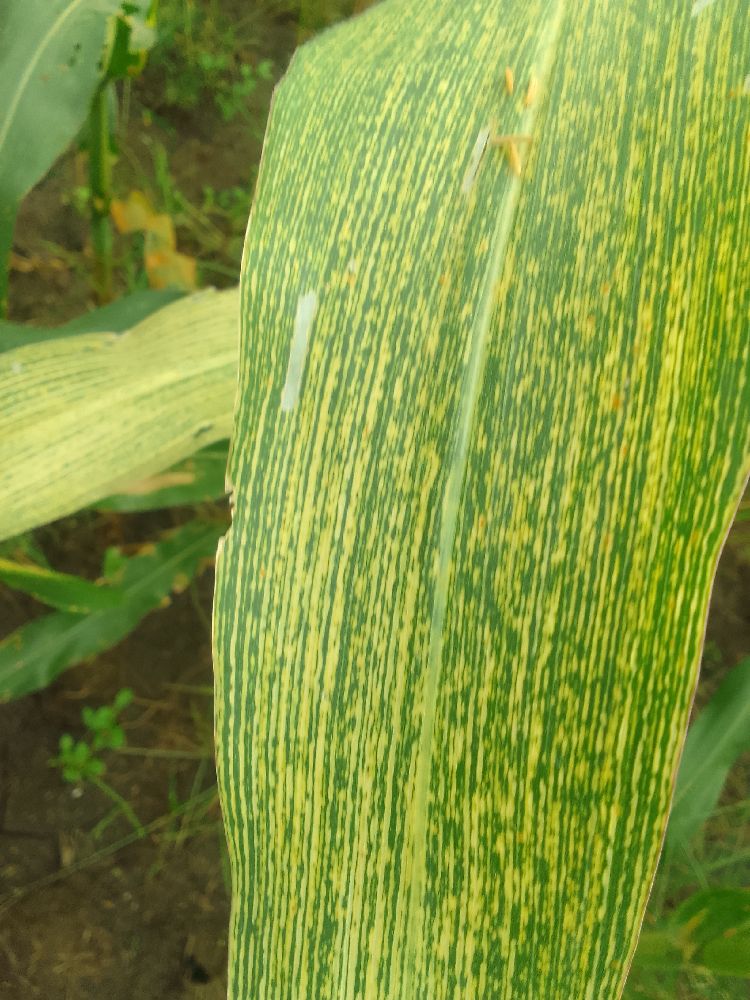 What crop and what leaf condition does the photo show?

maize, maize streak virus
